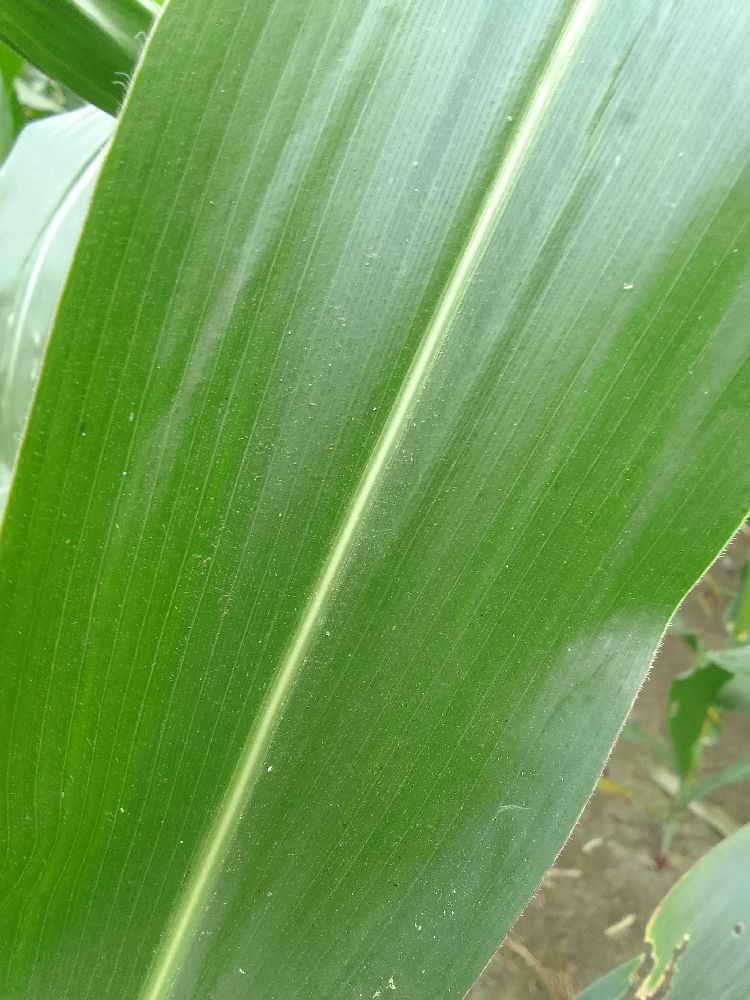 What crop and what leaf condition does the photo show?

maize, healthy
